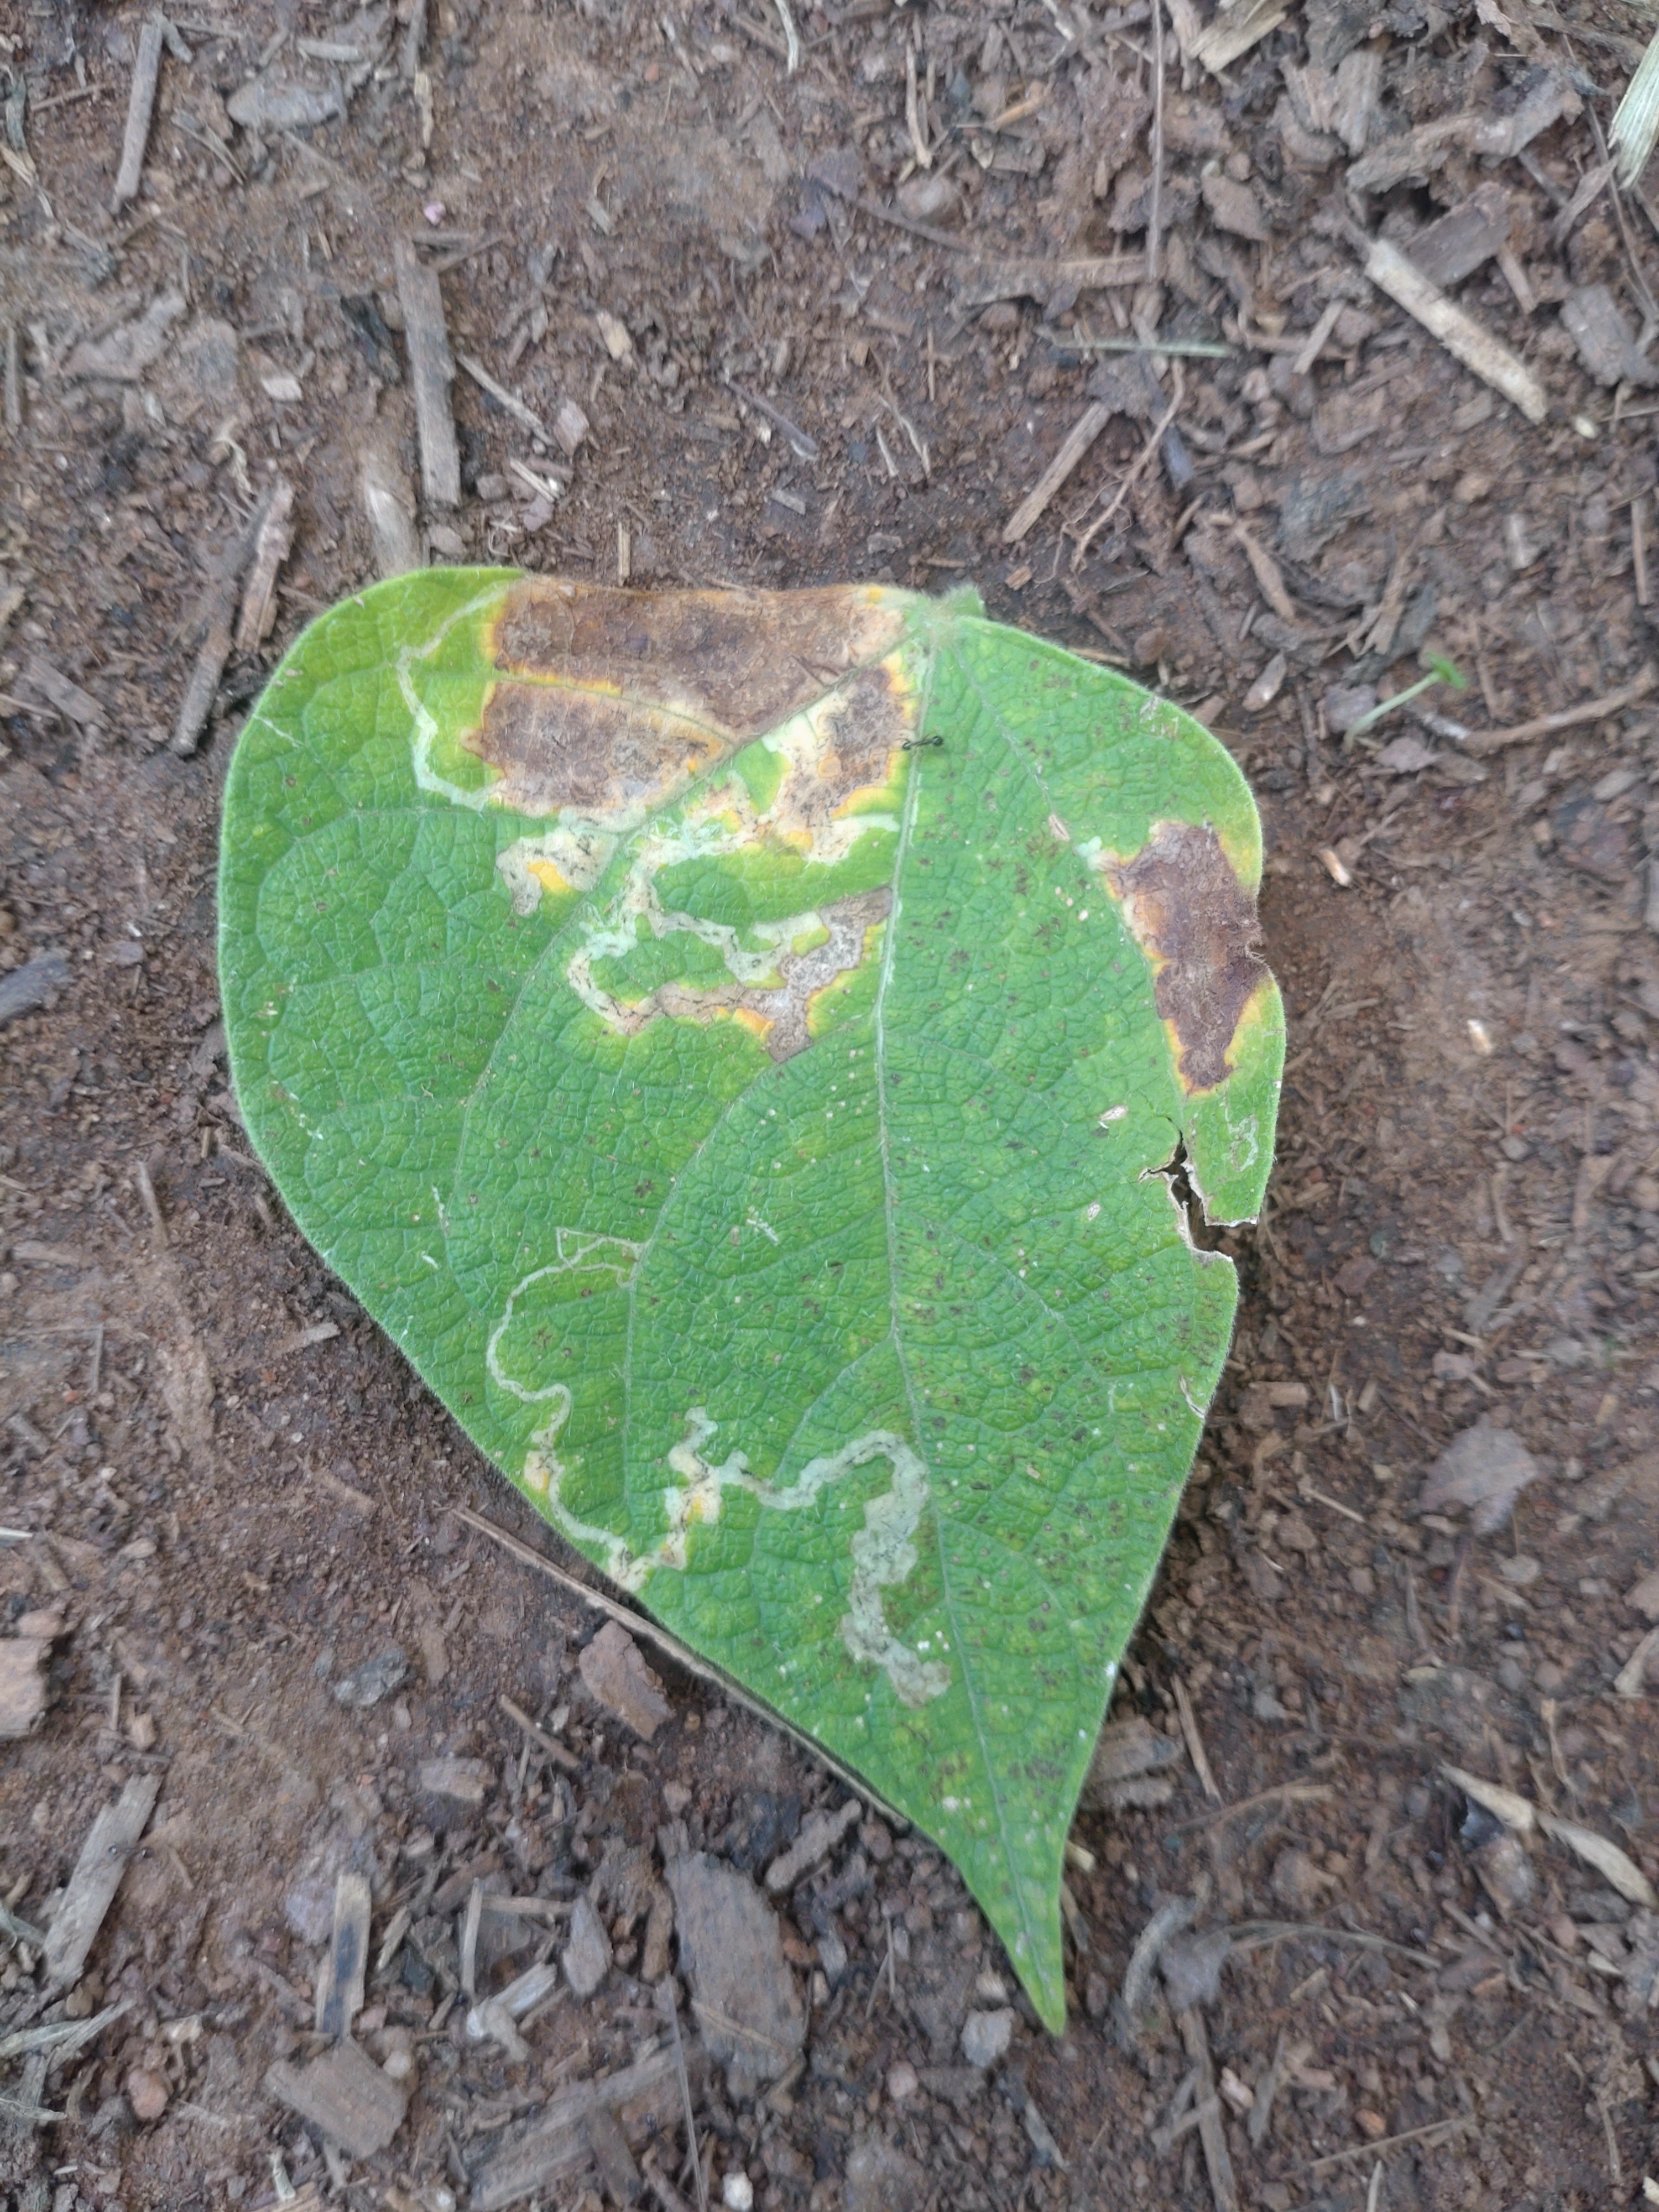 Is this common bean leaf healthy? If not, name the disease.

anthracnose
